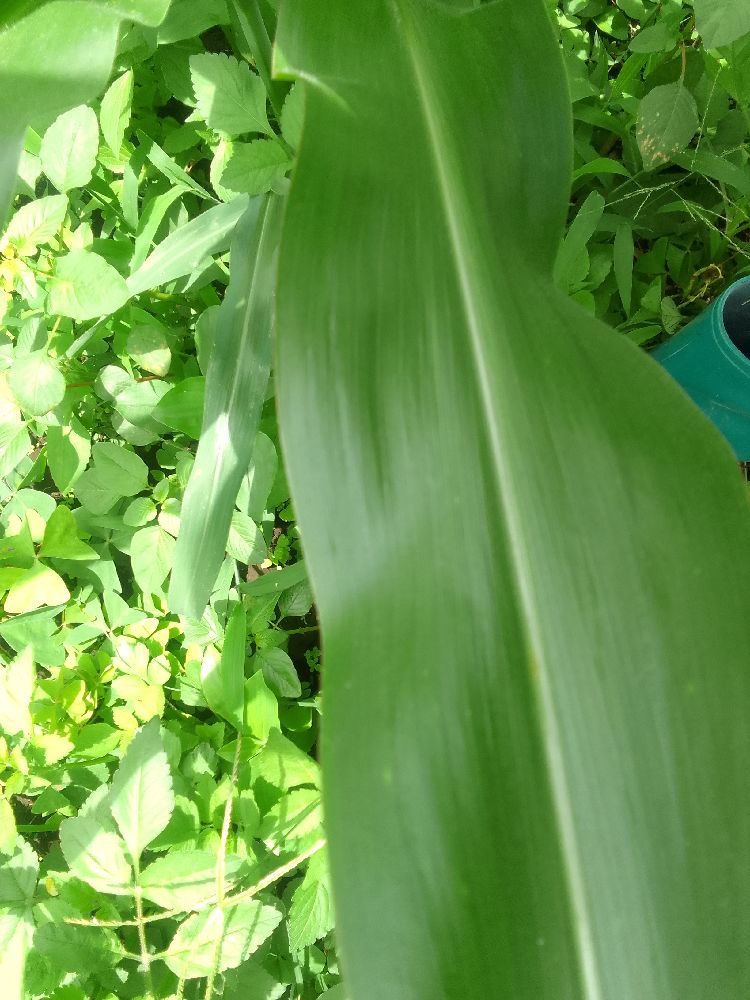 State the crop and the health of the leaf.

maize, healthy
